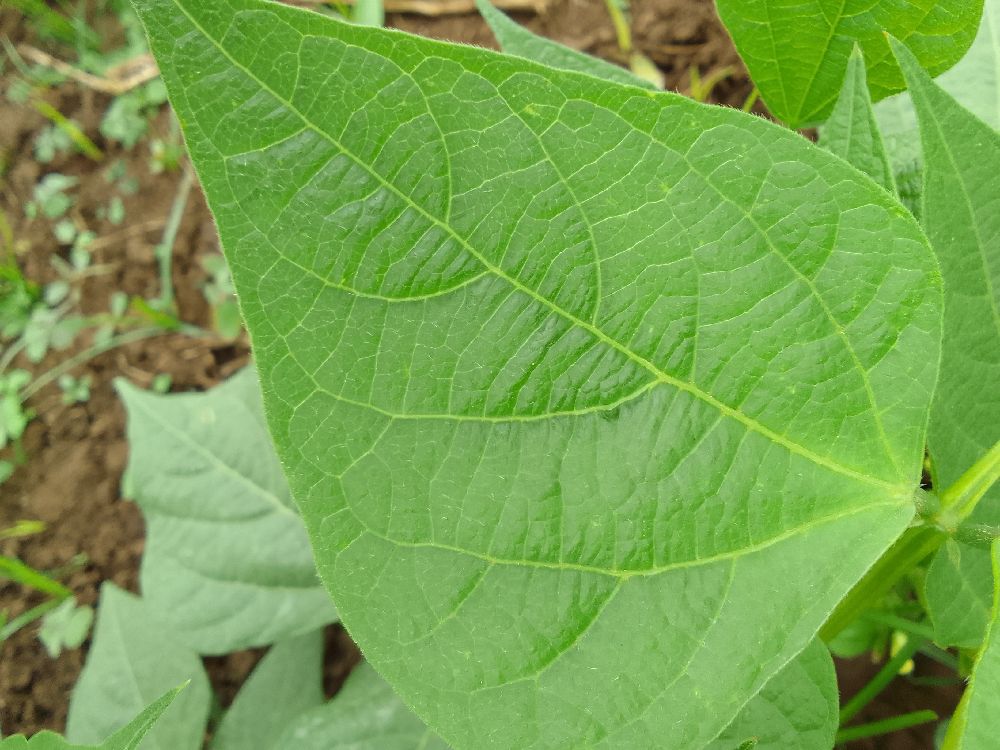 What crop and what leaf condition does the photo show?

common bean, healthy
